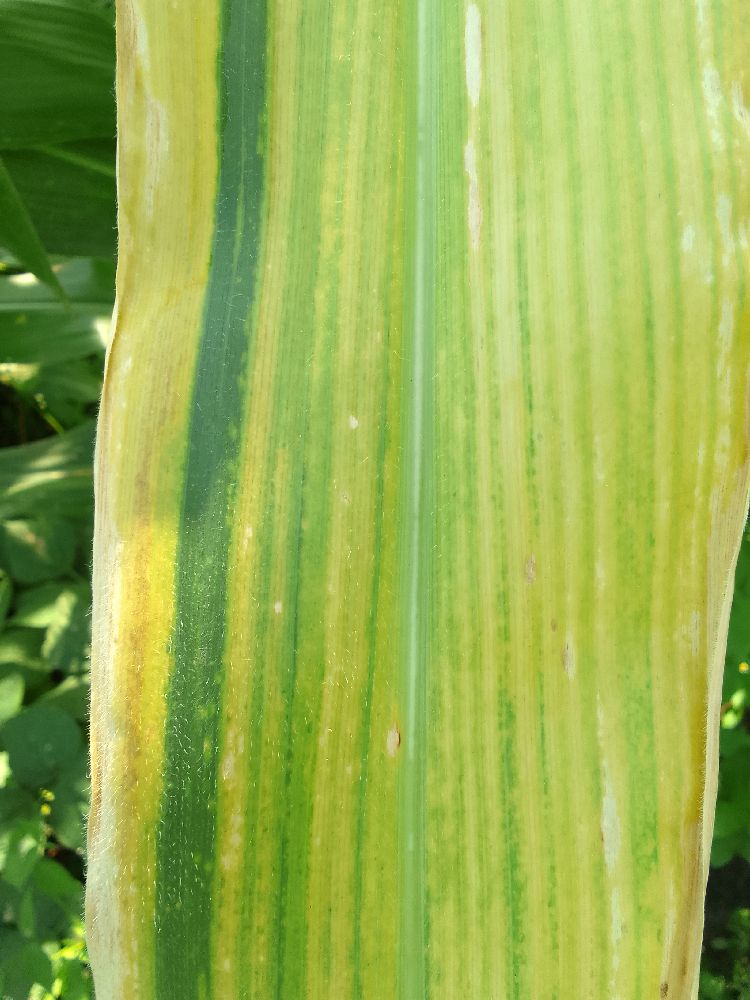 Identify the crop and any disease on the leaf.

maize, maize lethal necrosis
